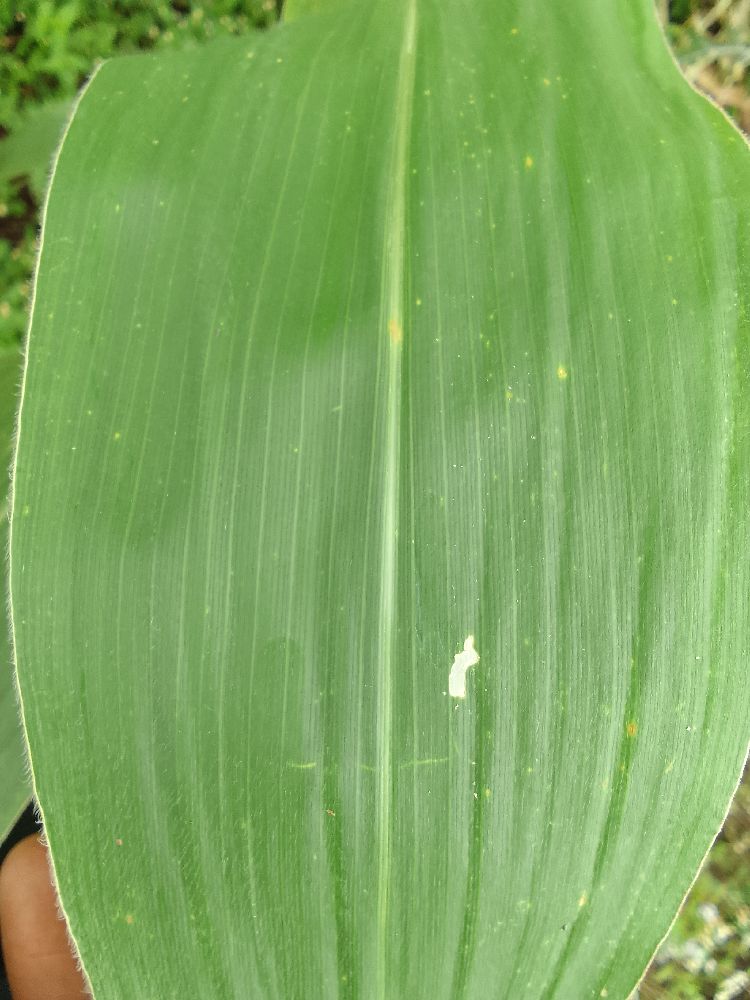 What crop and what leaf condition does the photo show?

maize, healthy
